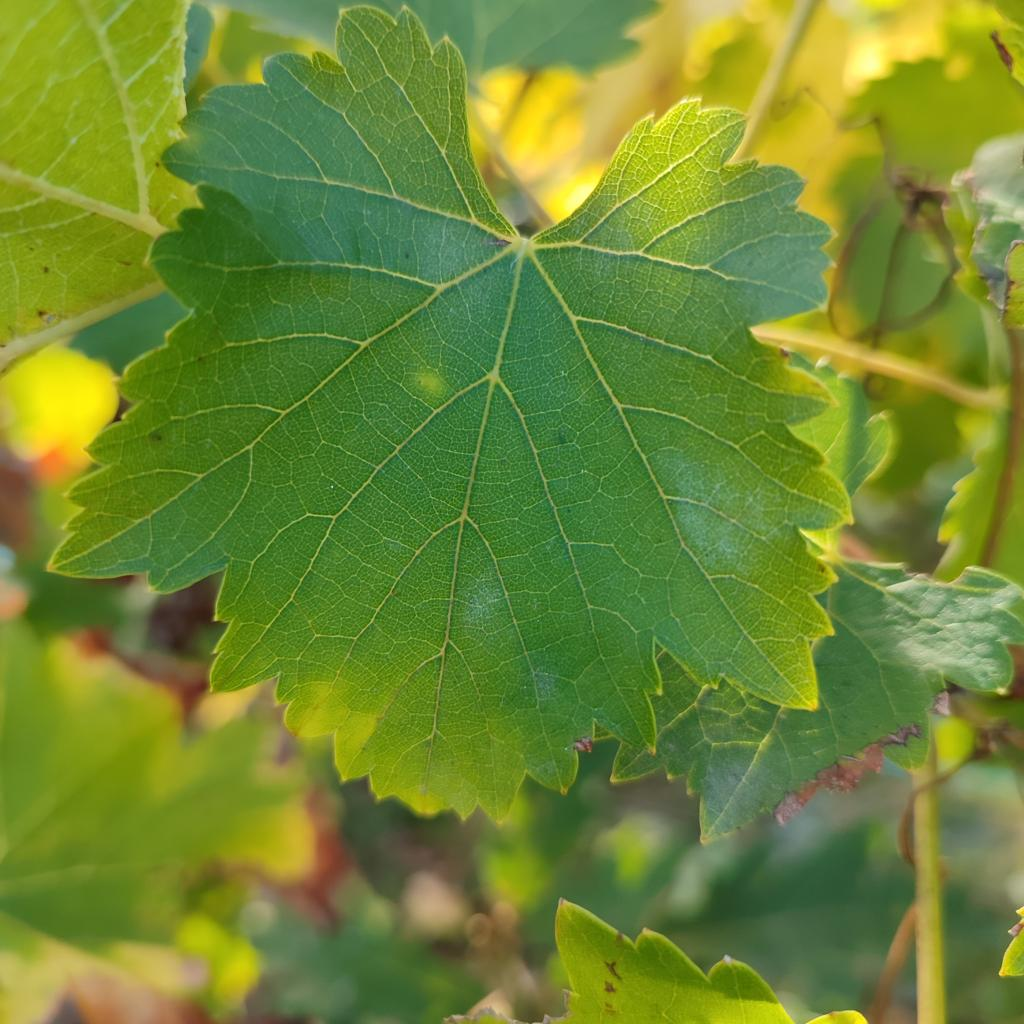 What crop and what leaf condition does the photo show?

grapevine, powdery mildew
